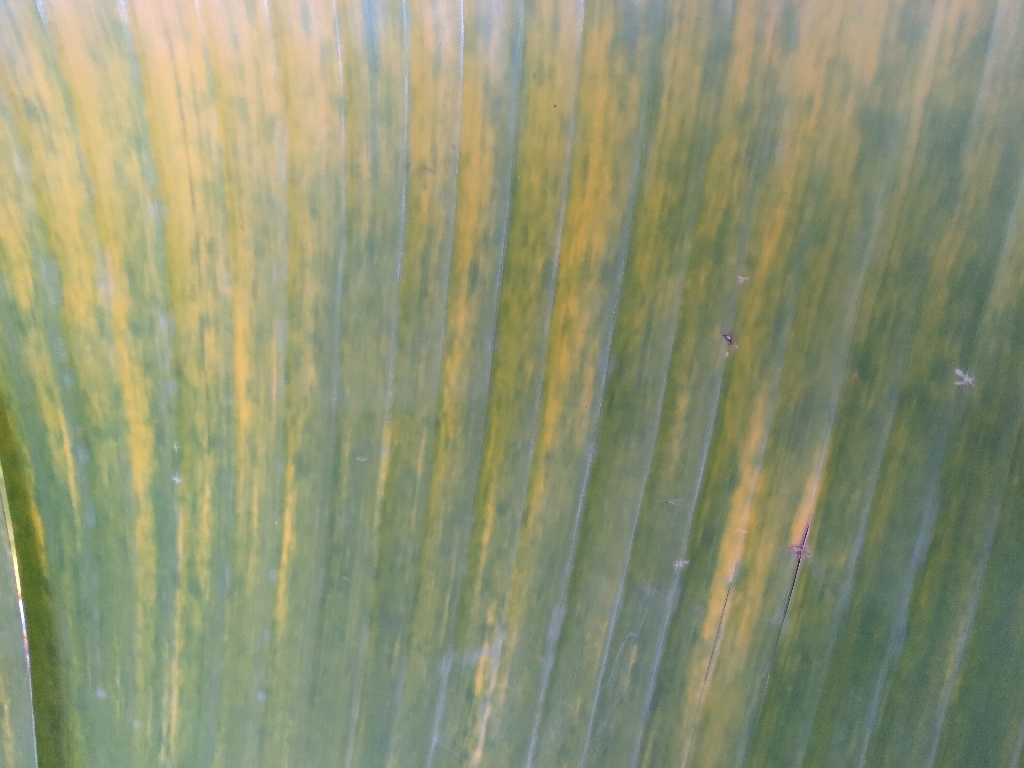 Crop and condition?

banana, fusarium wilt race 1
